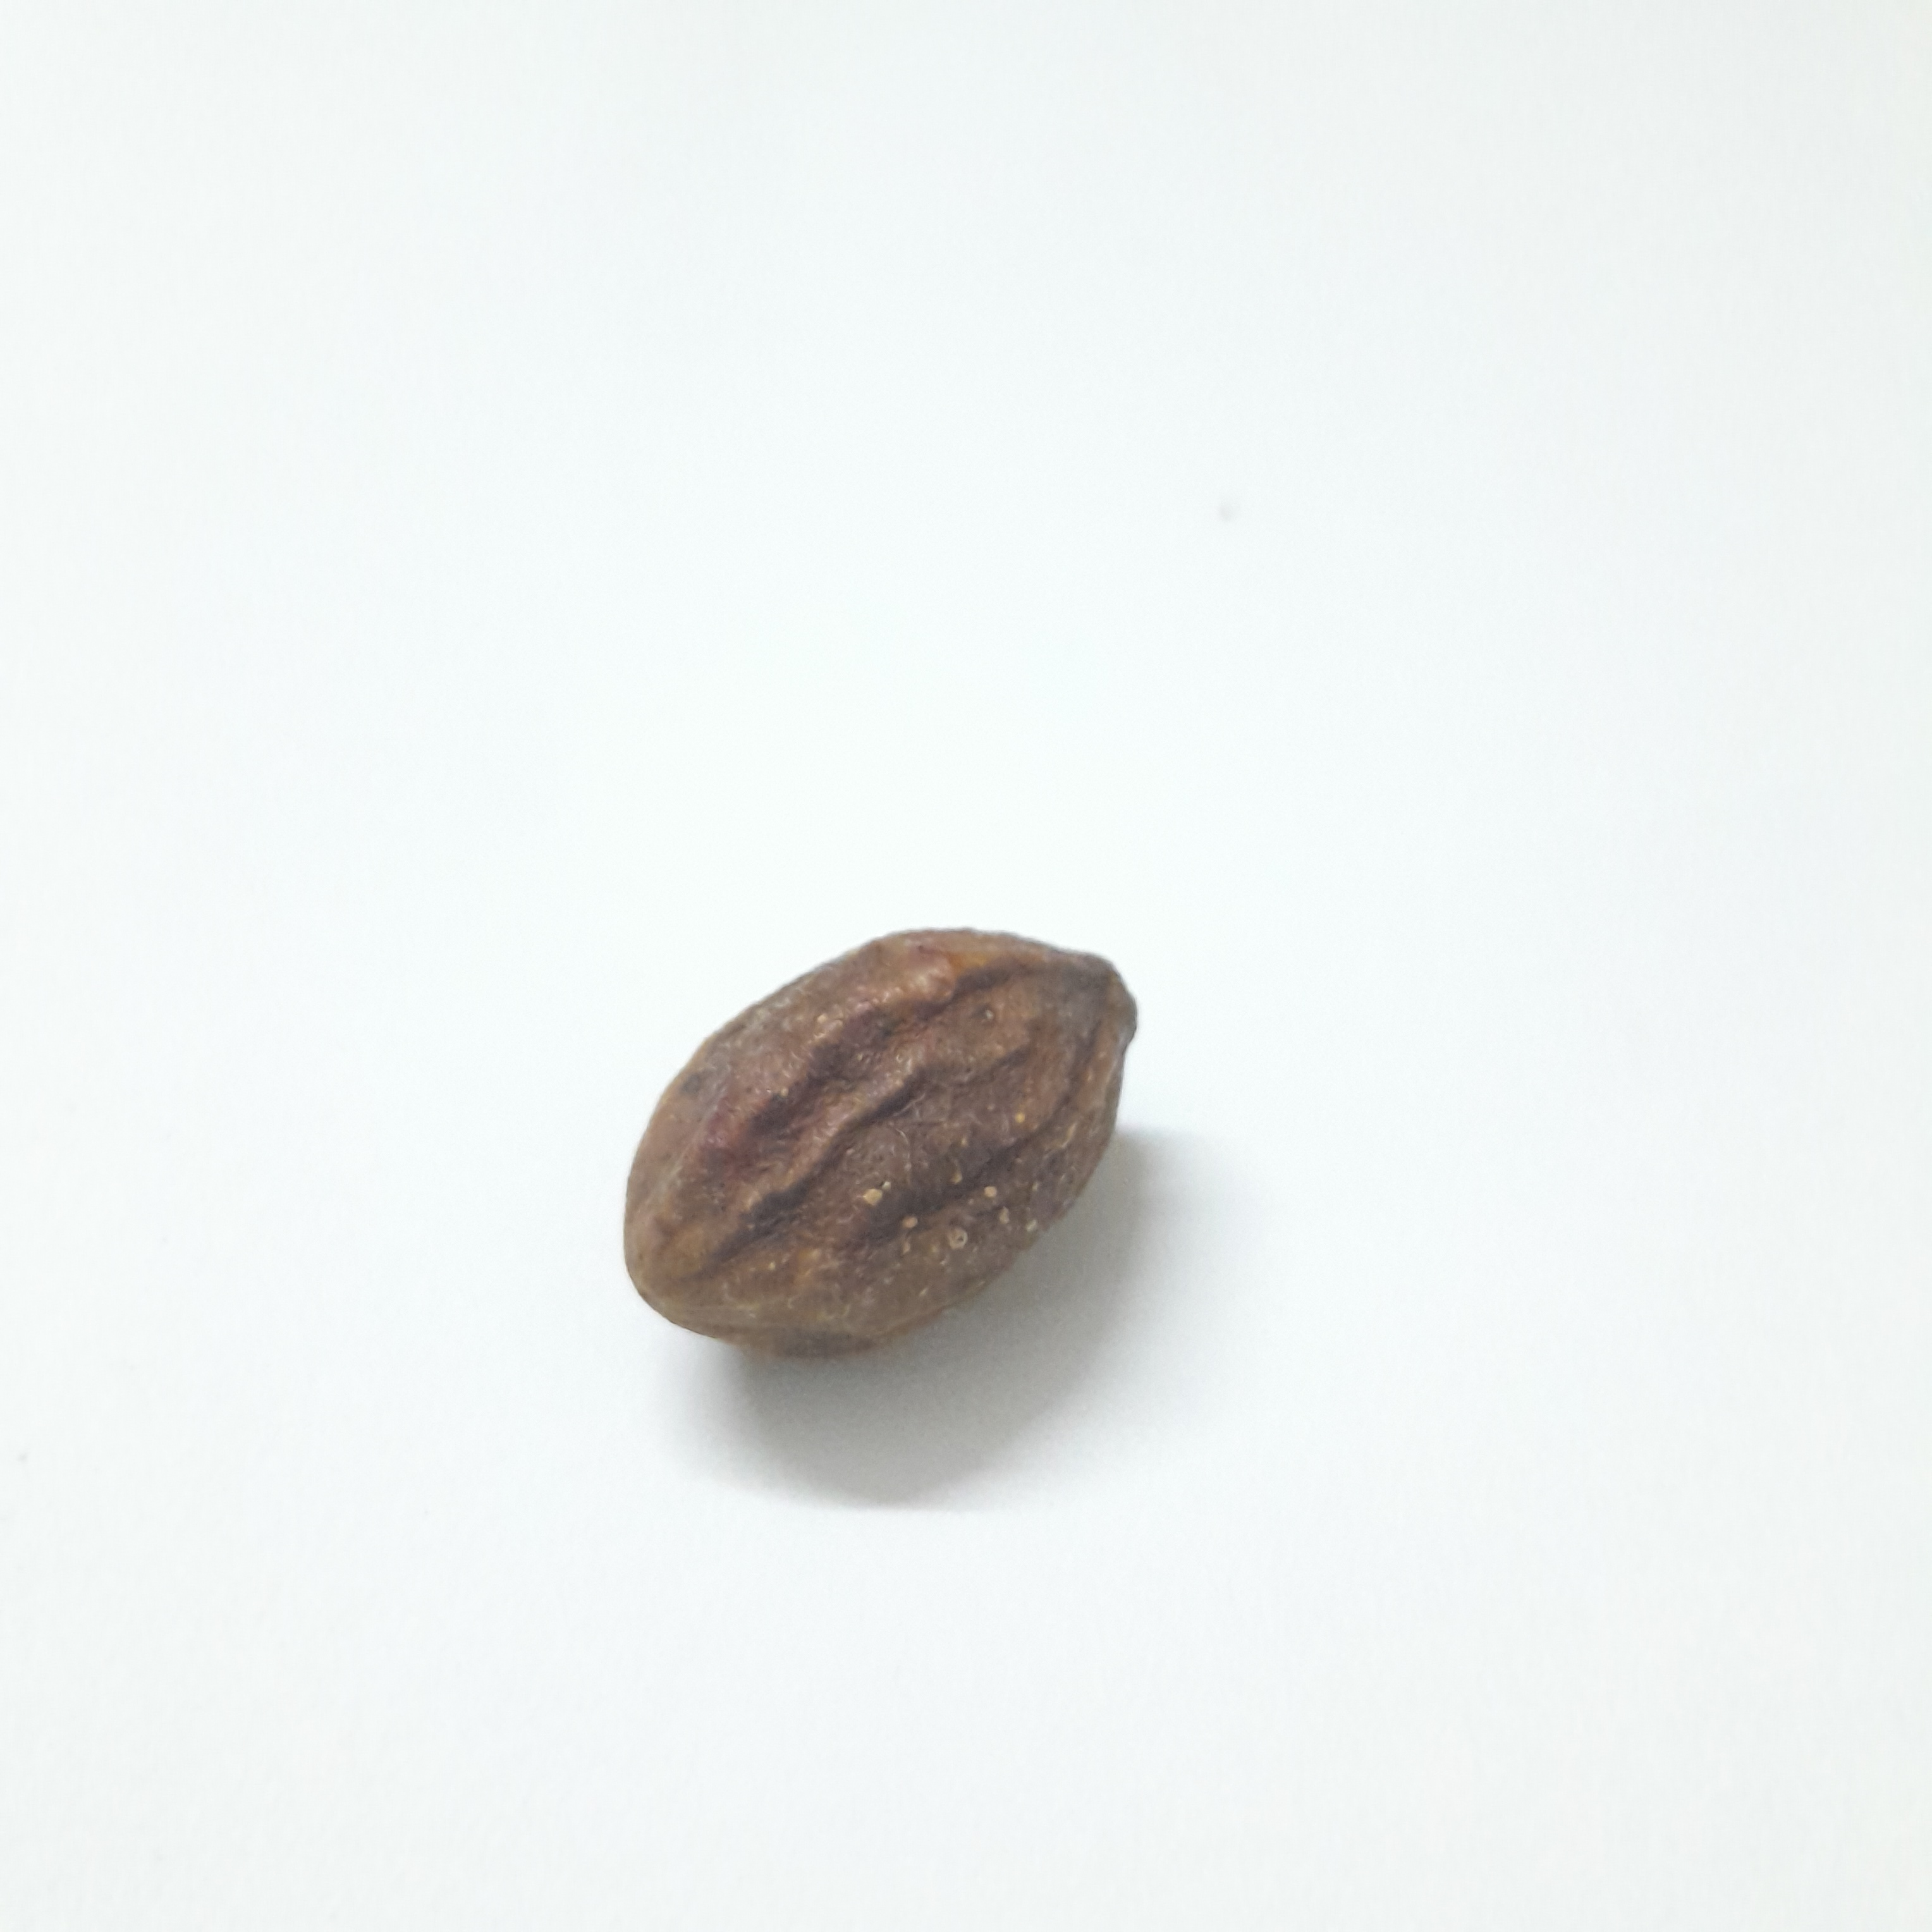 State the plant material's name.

hirdaa
